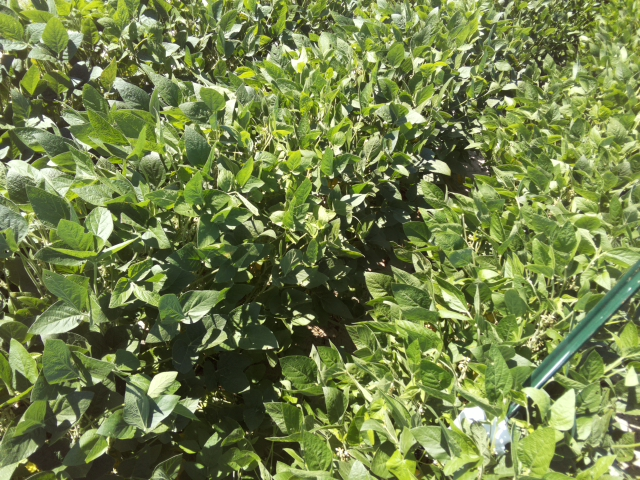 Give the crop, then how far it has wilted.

soybean, slight leaflet or petiole turgor loss in upper canopy
